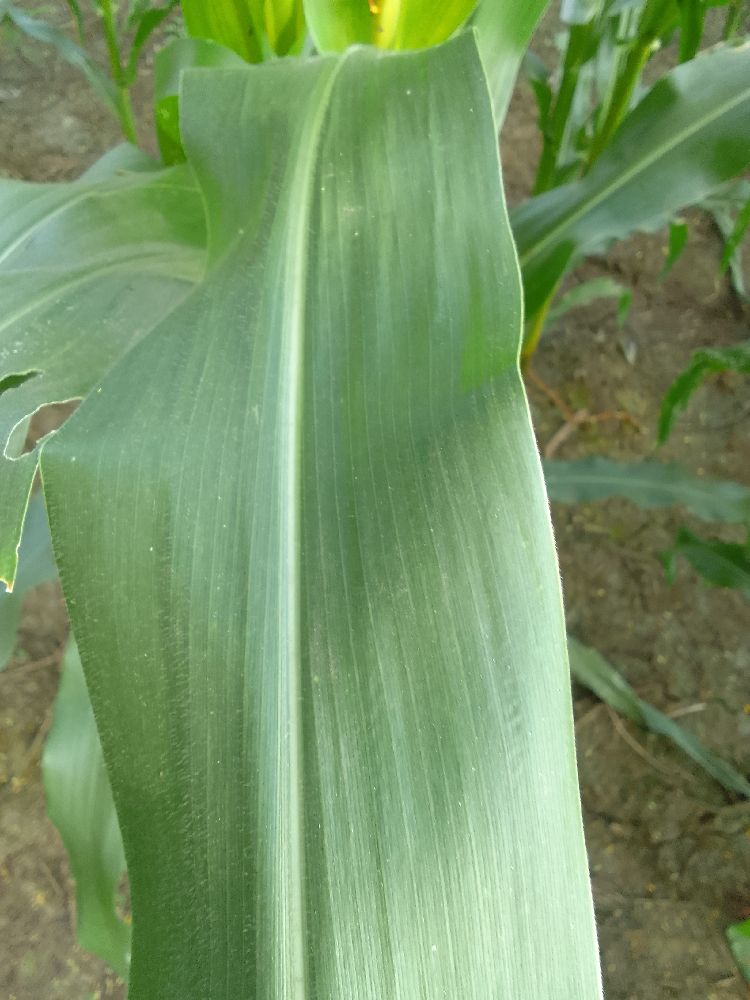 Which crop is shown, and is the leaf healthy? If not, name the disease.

maize, healthy
